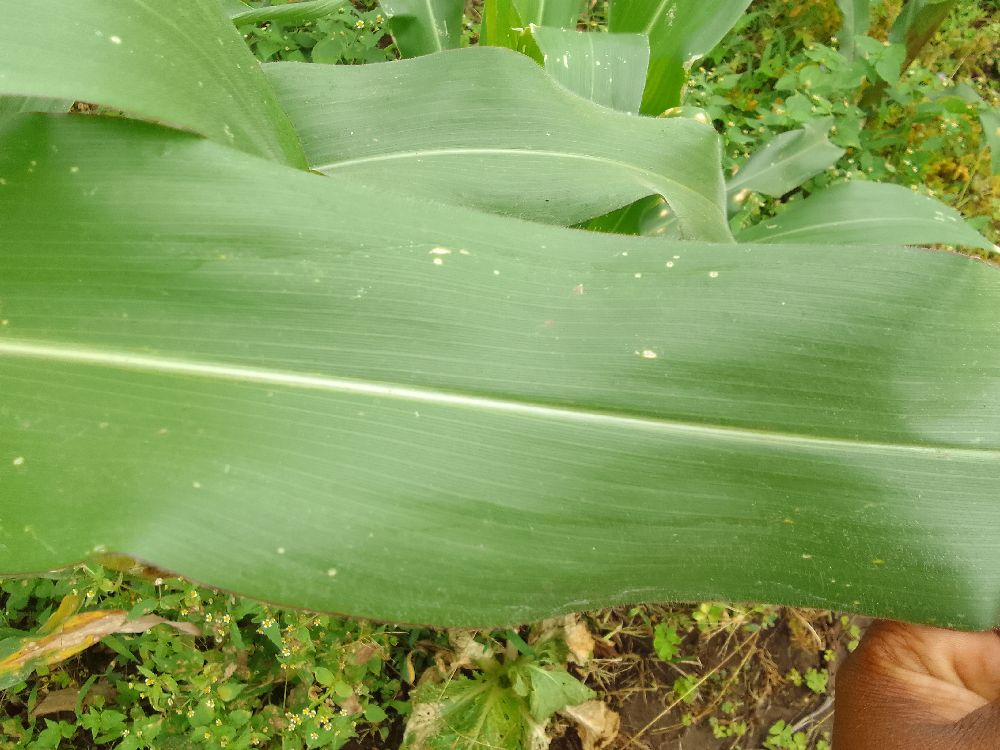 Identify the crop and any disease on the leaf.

maize, healthy
